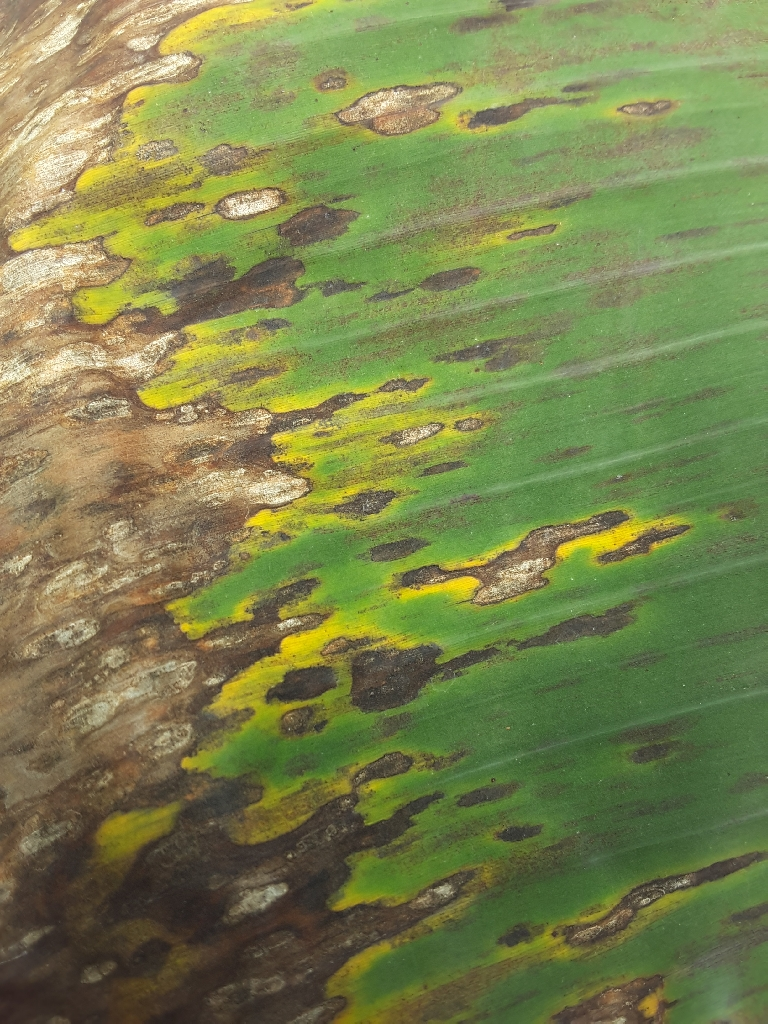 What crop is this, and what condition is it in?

banana, black sigatoka
